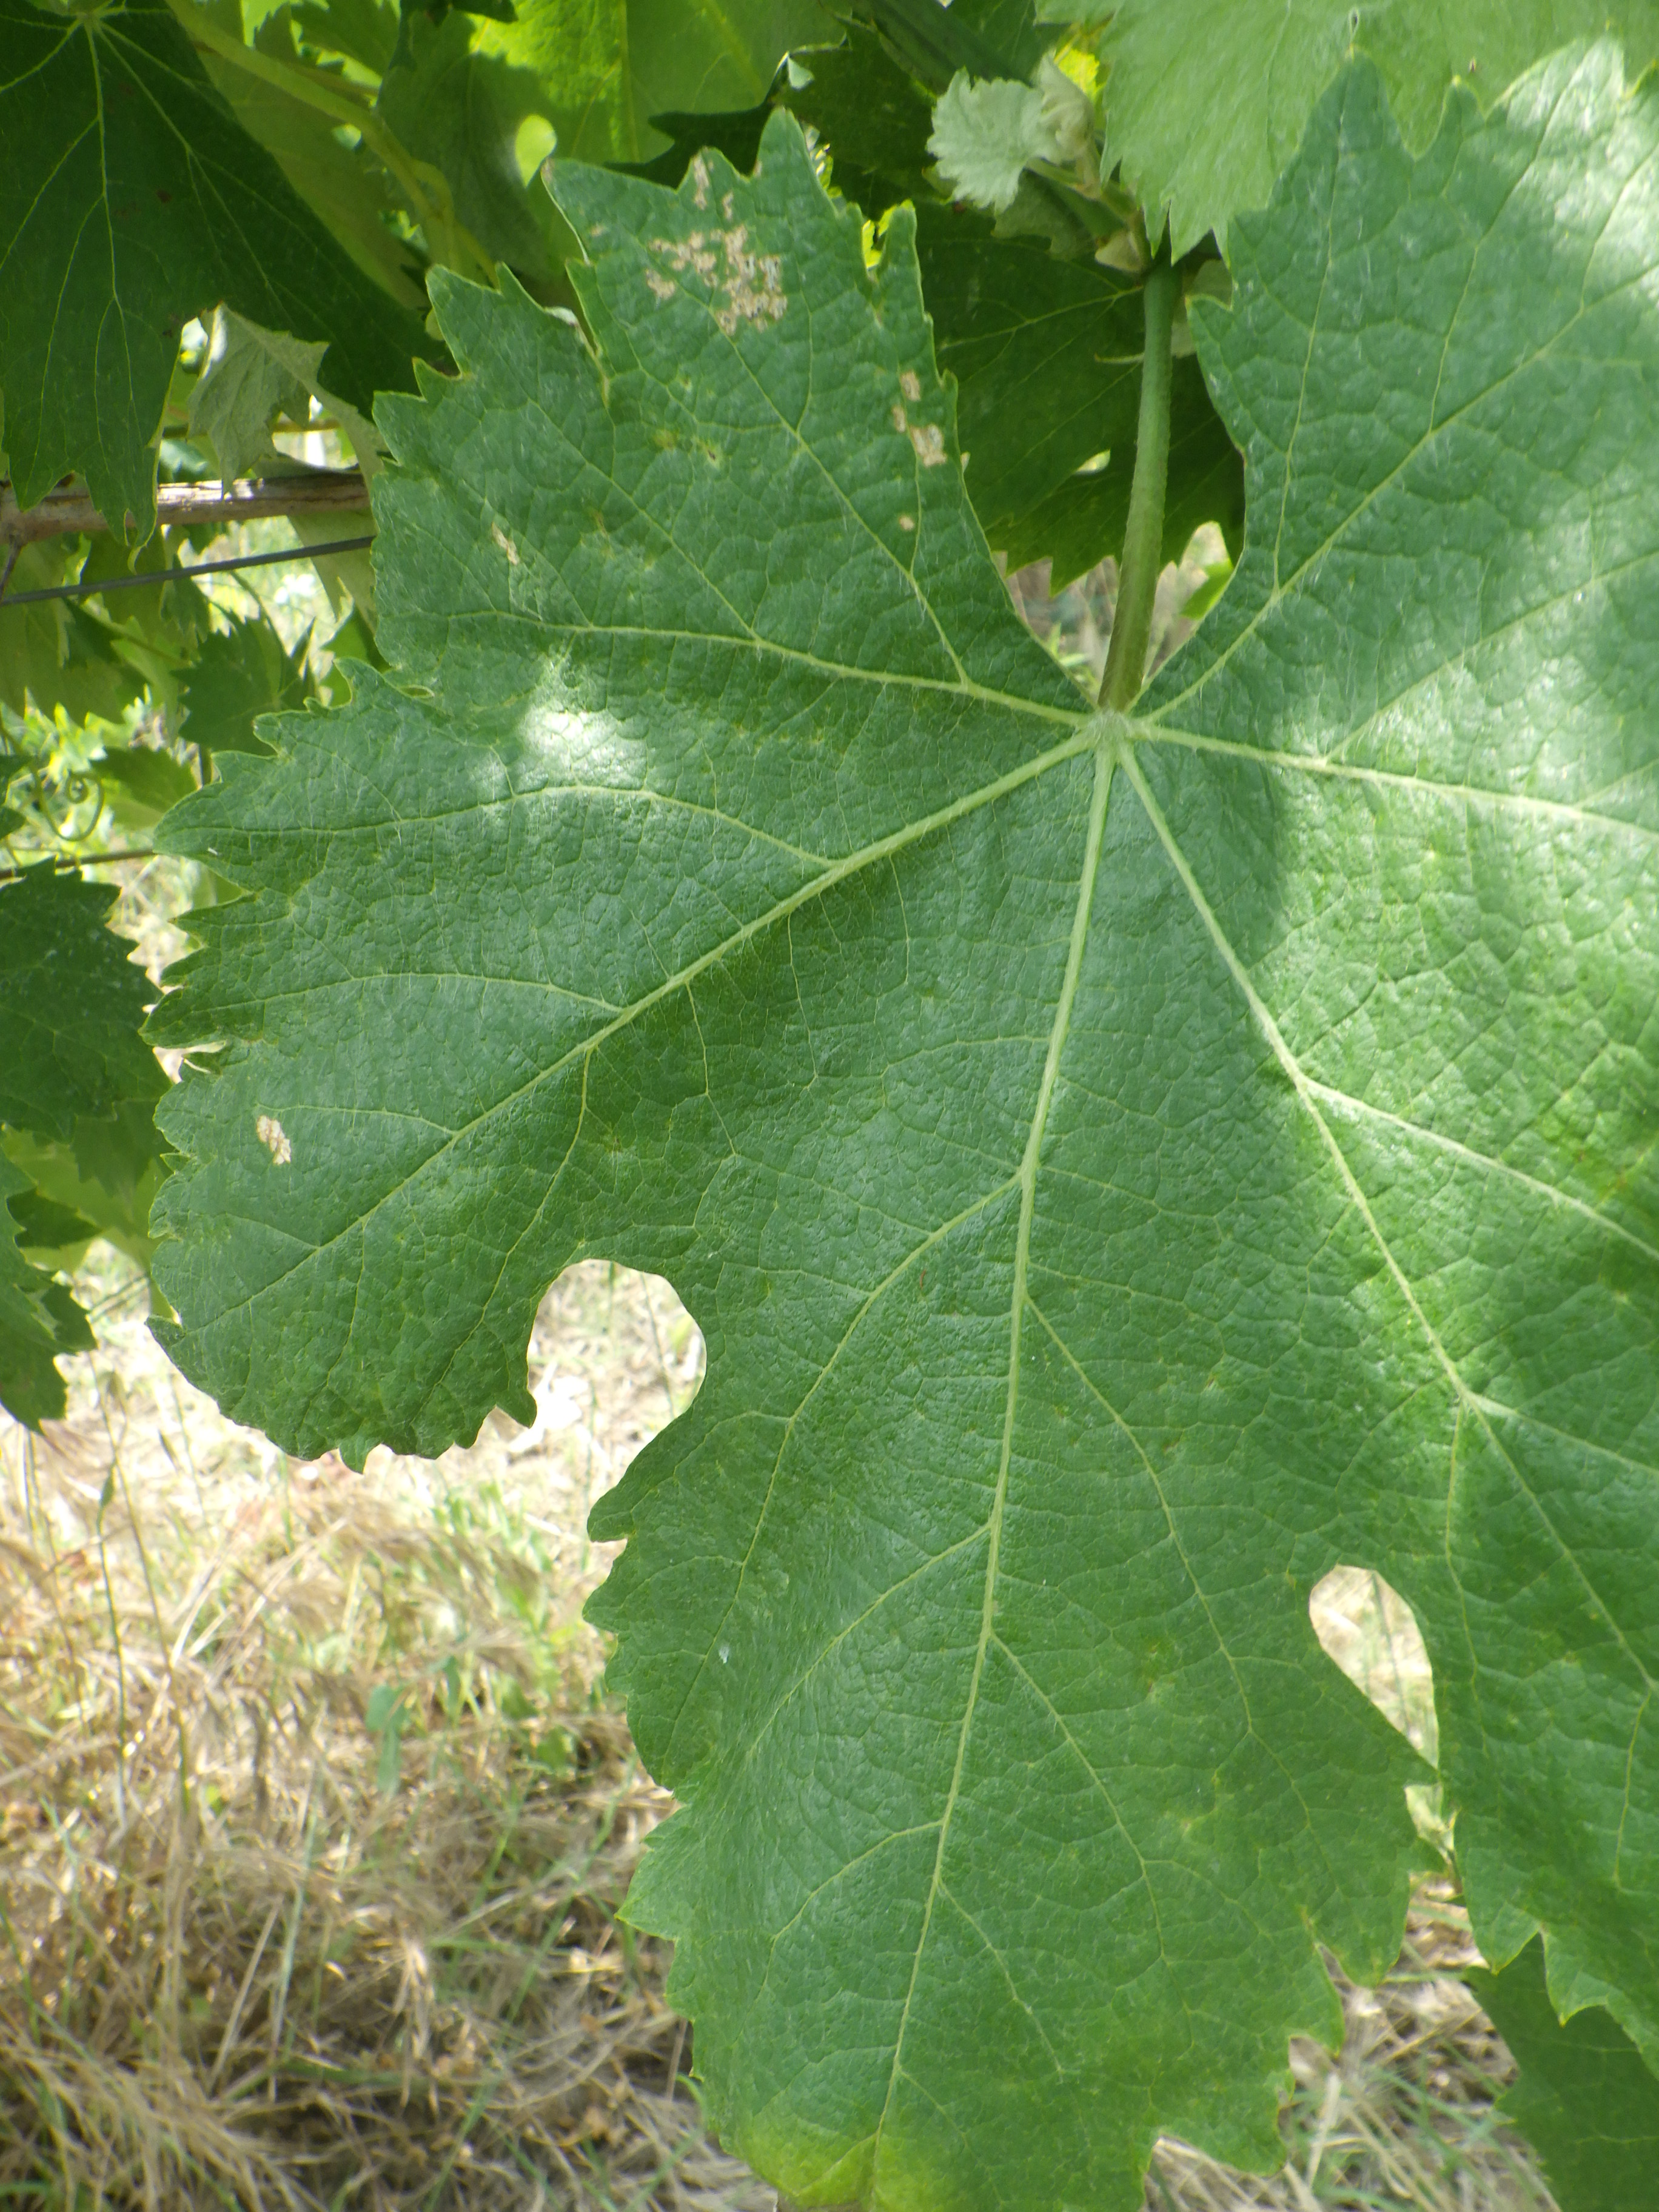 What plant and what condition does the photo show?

grapevine, phytophagous
